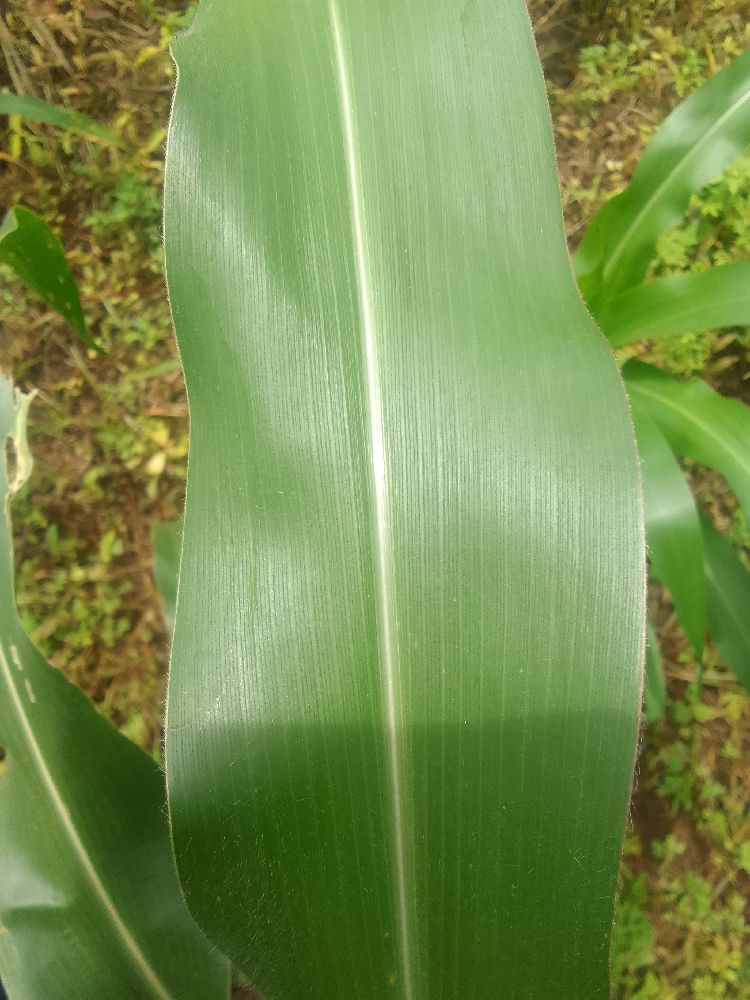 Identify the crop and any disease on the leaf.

maize, healthy
